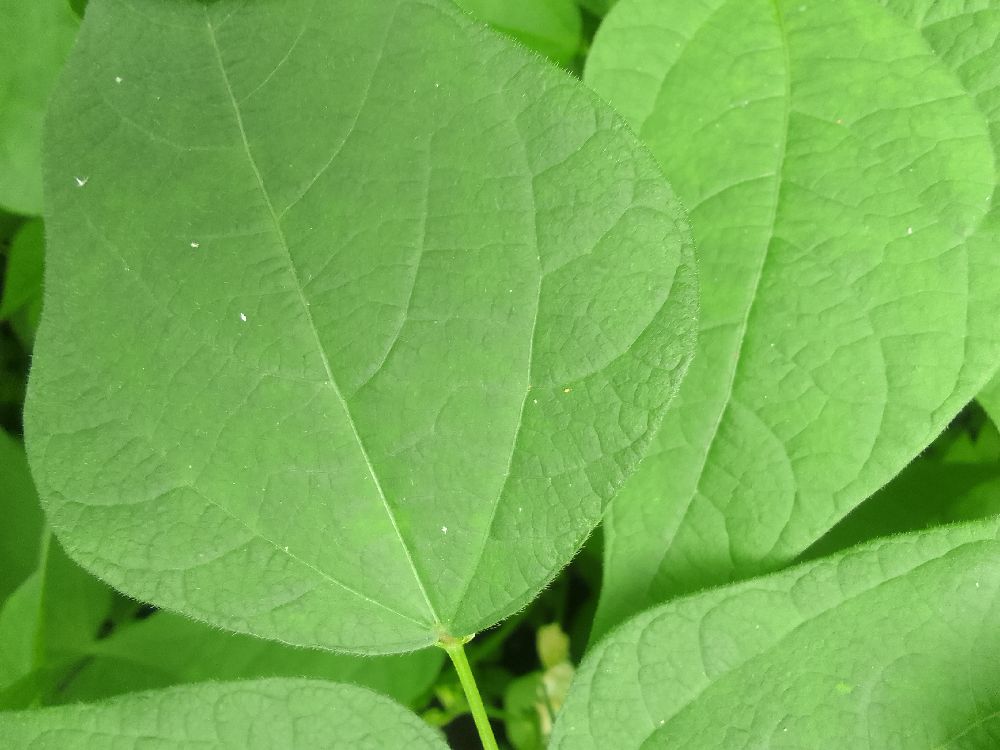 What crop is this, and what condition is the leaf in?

common bean, healthy
